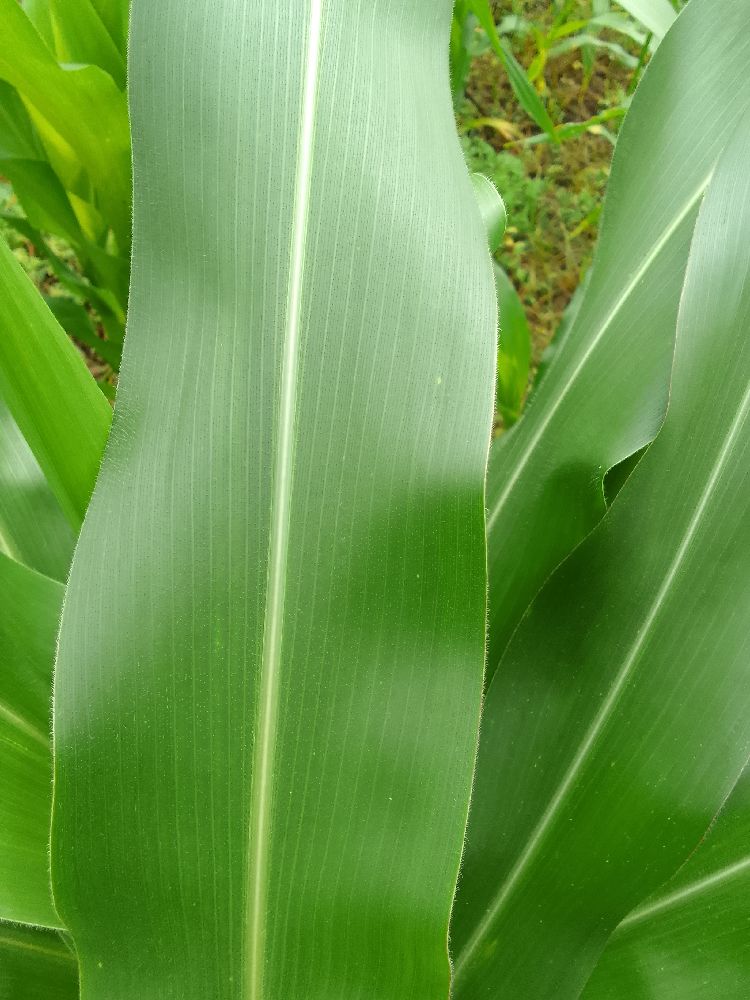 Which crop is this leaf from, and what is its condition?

maize, healthy
